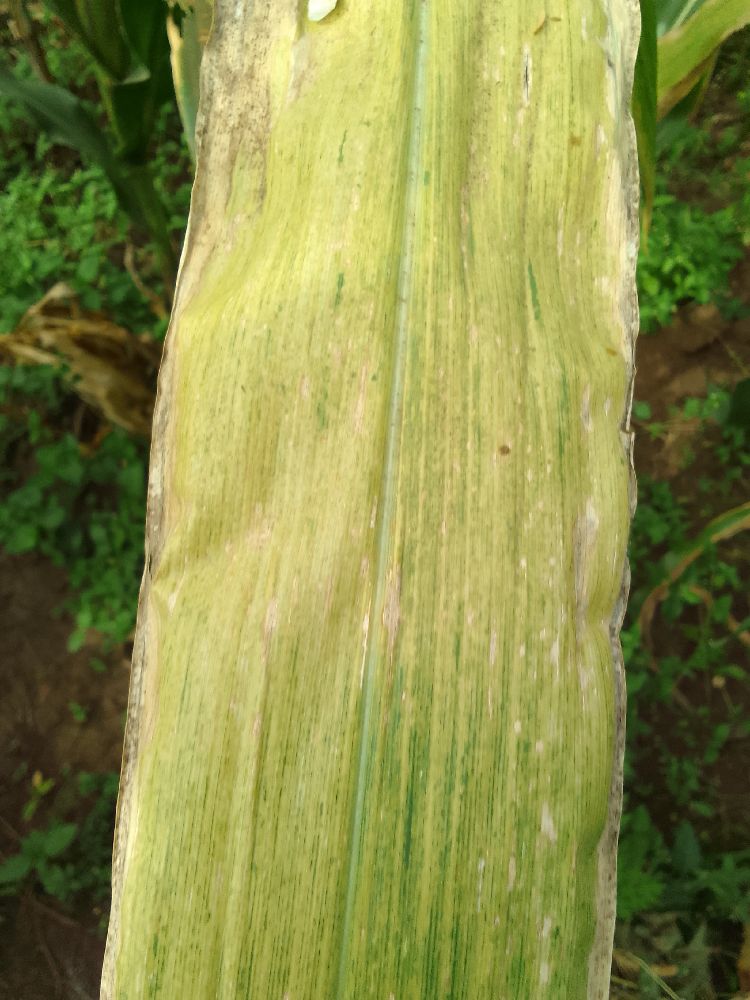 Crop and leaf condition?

maize, maize lethal necrosis
